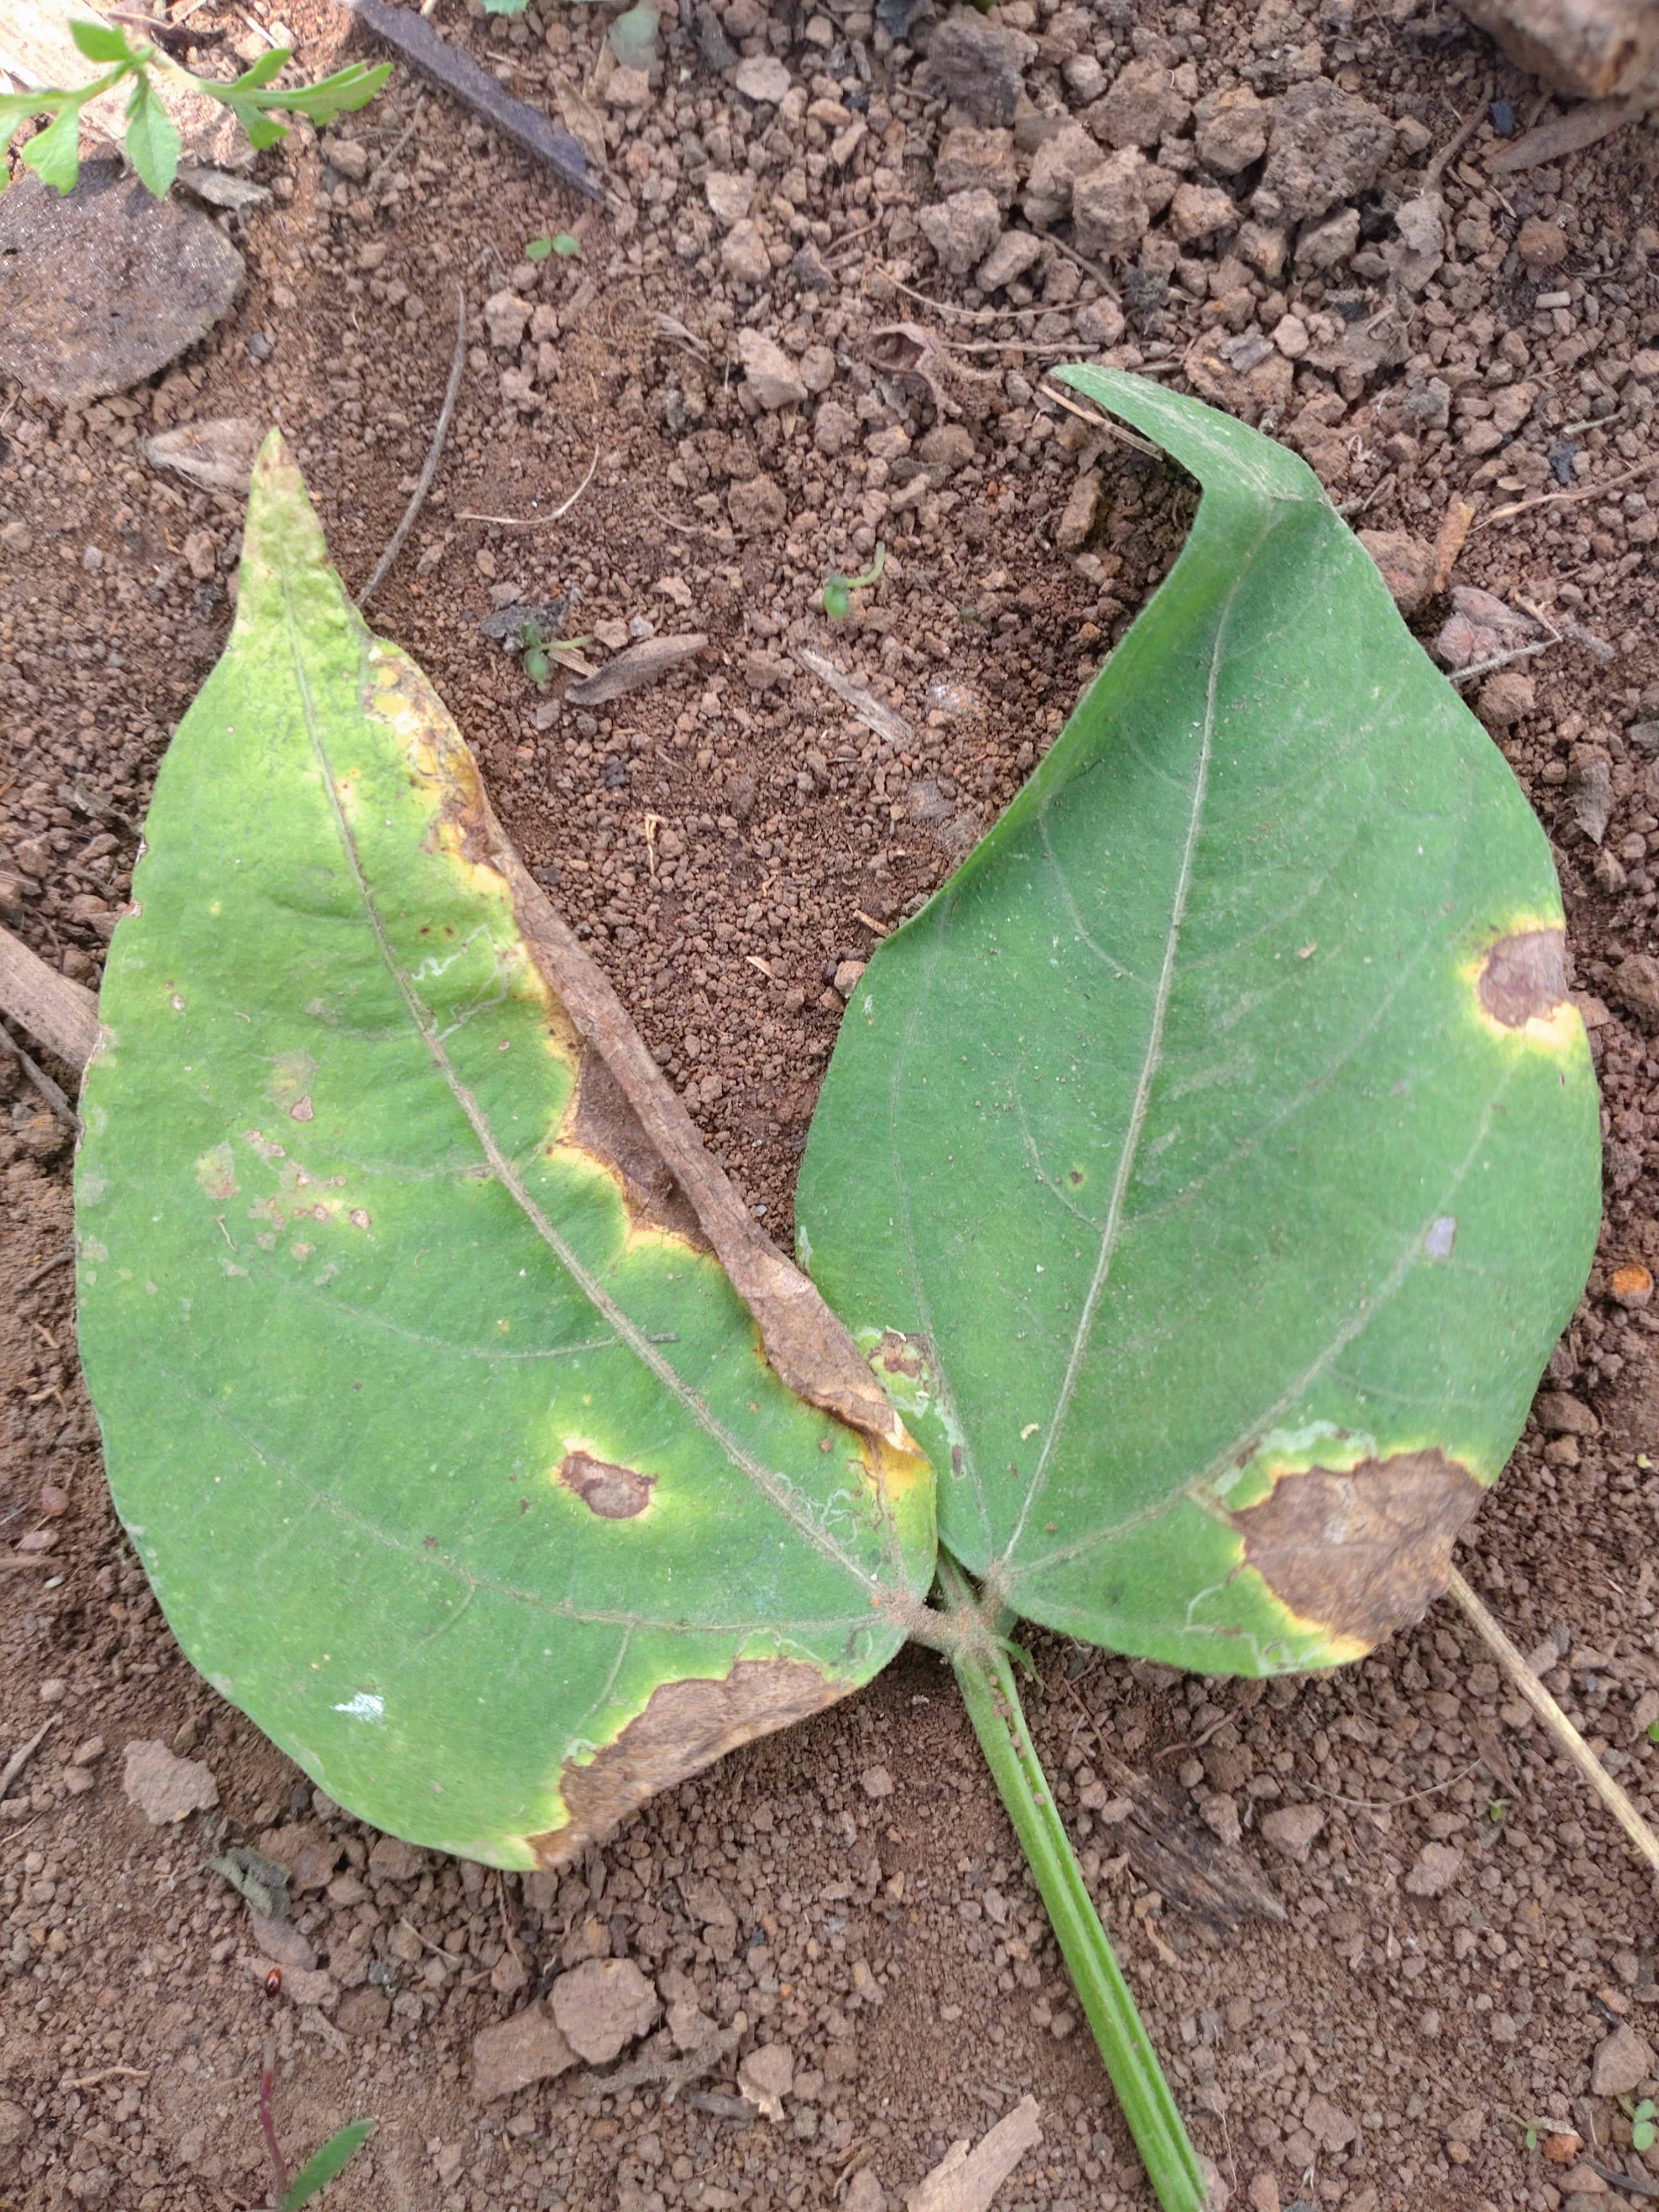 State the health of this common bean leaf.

anthracnose
